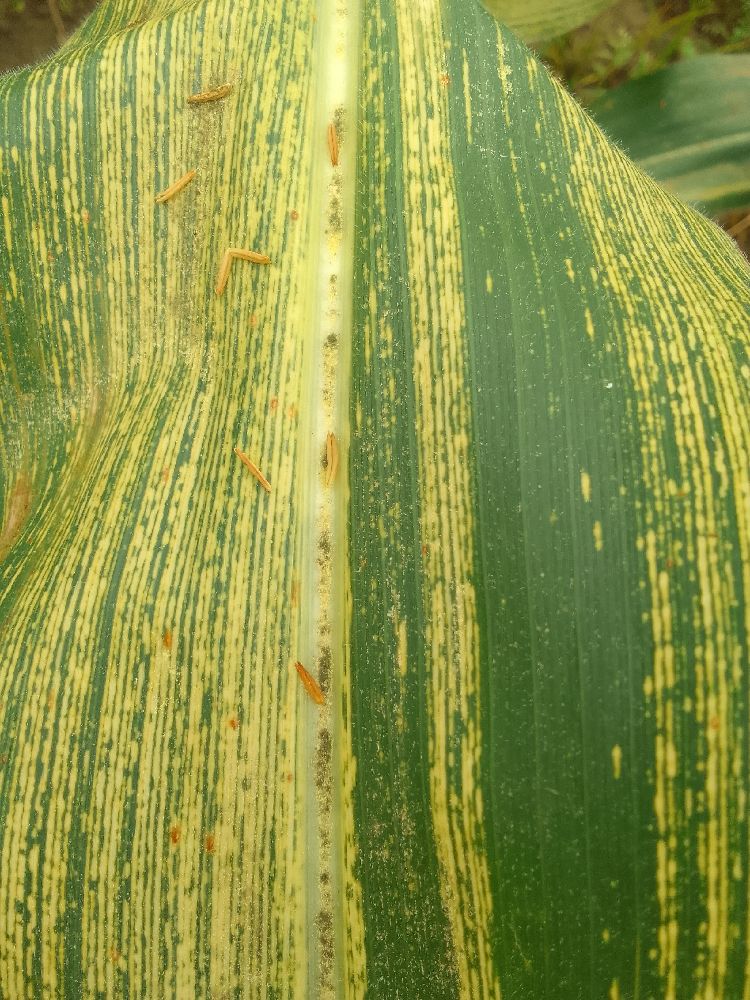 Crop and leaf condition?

maize, maize streak virus
